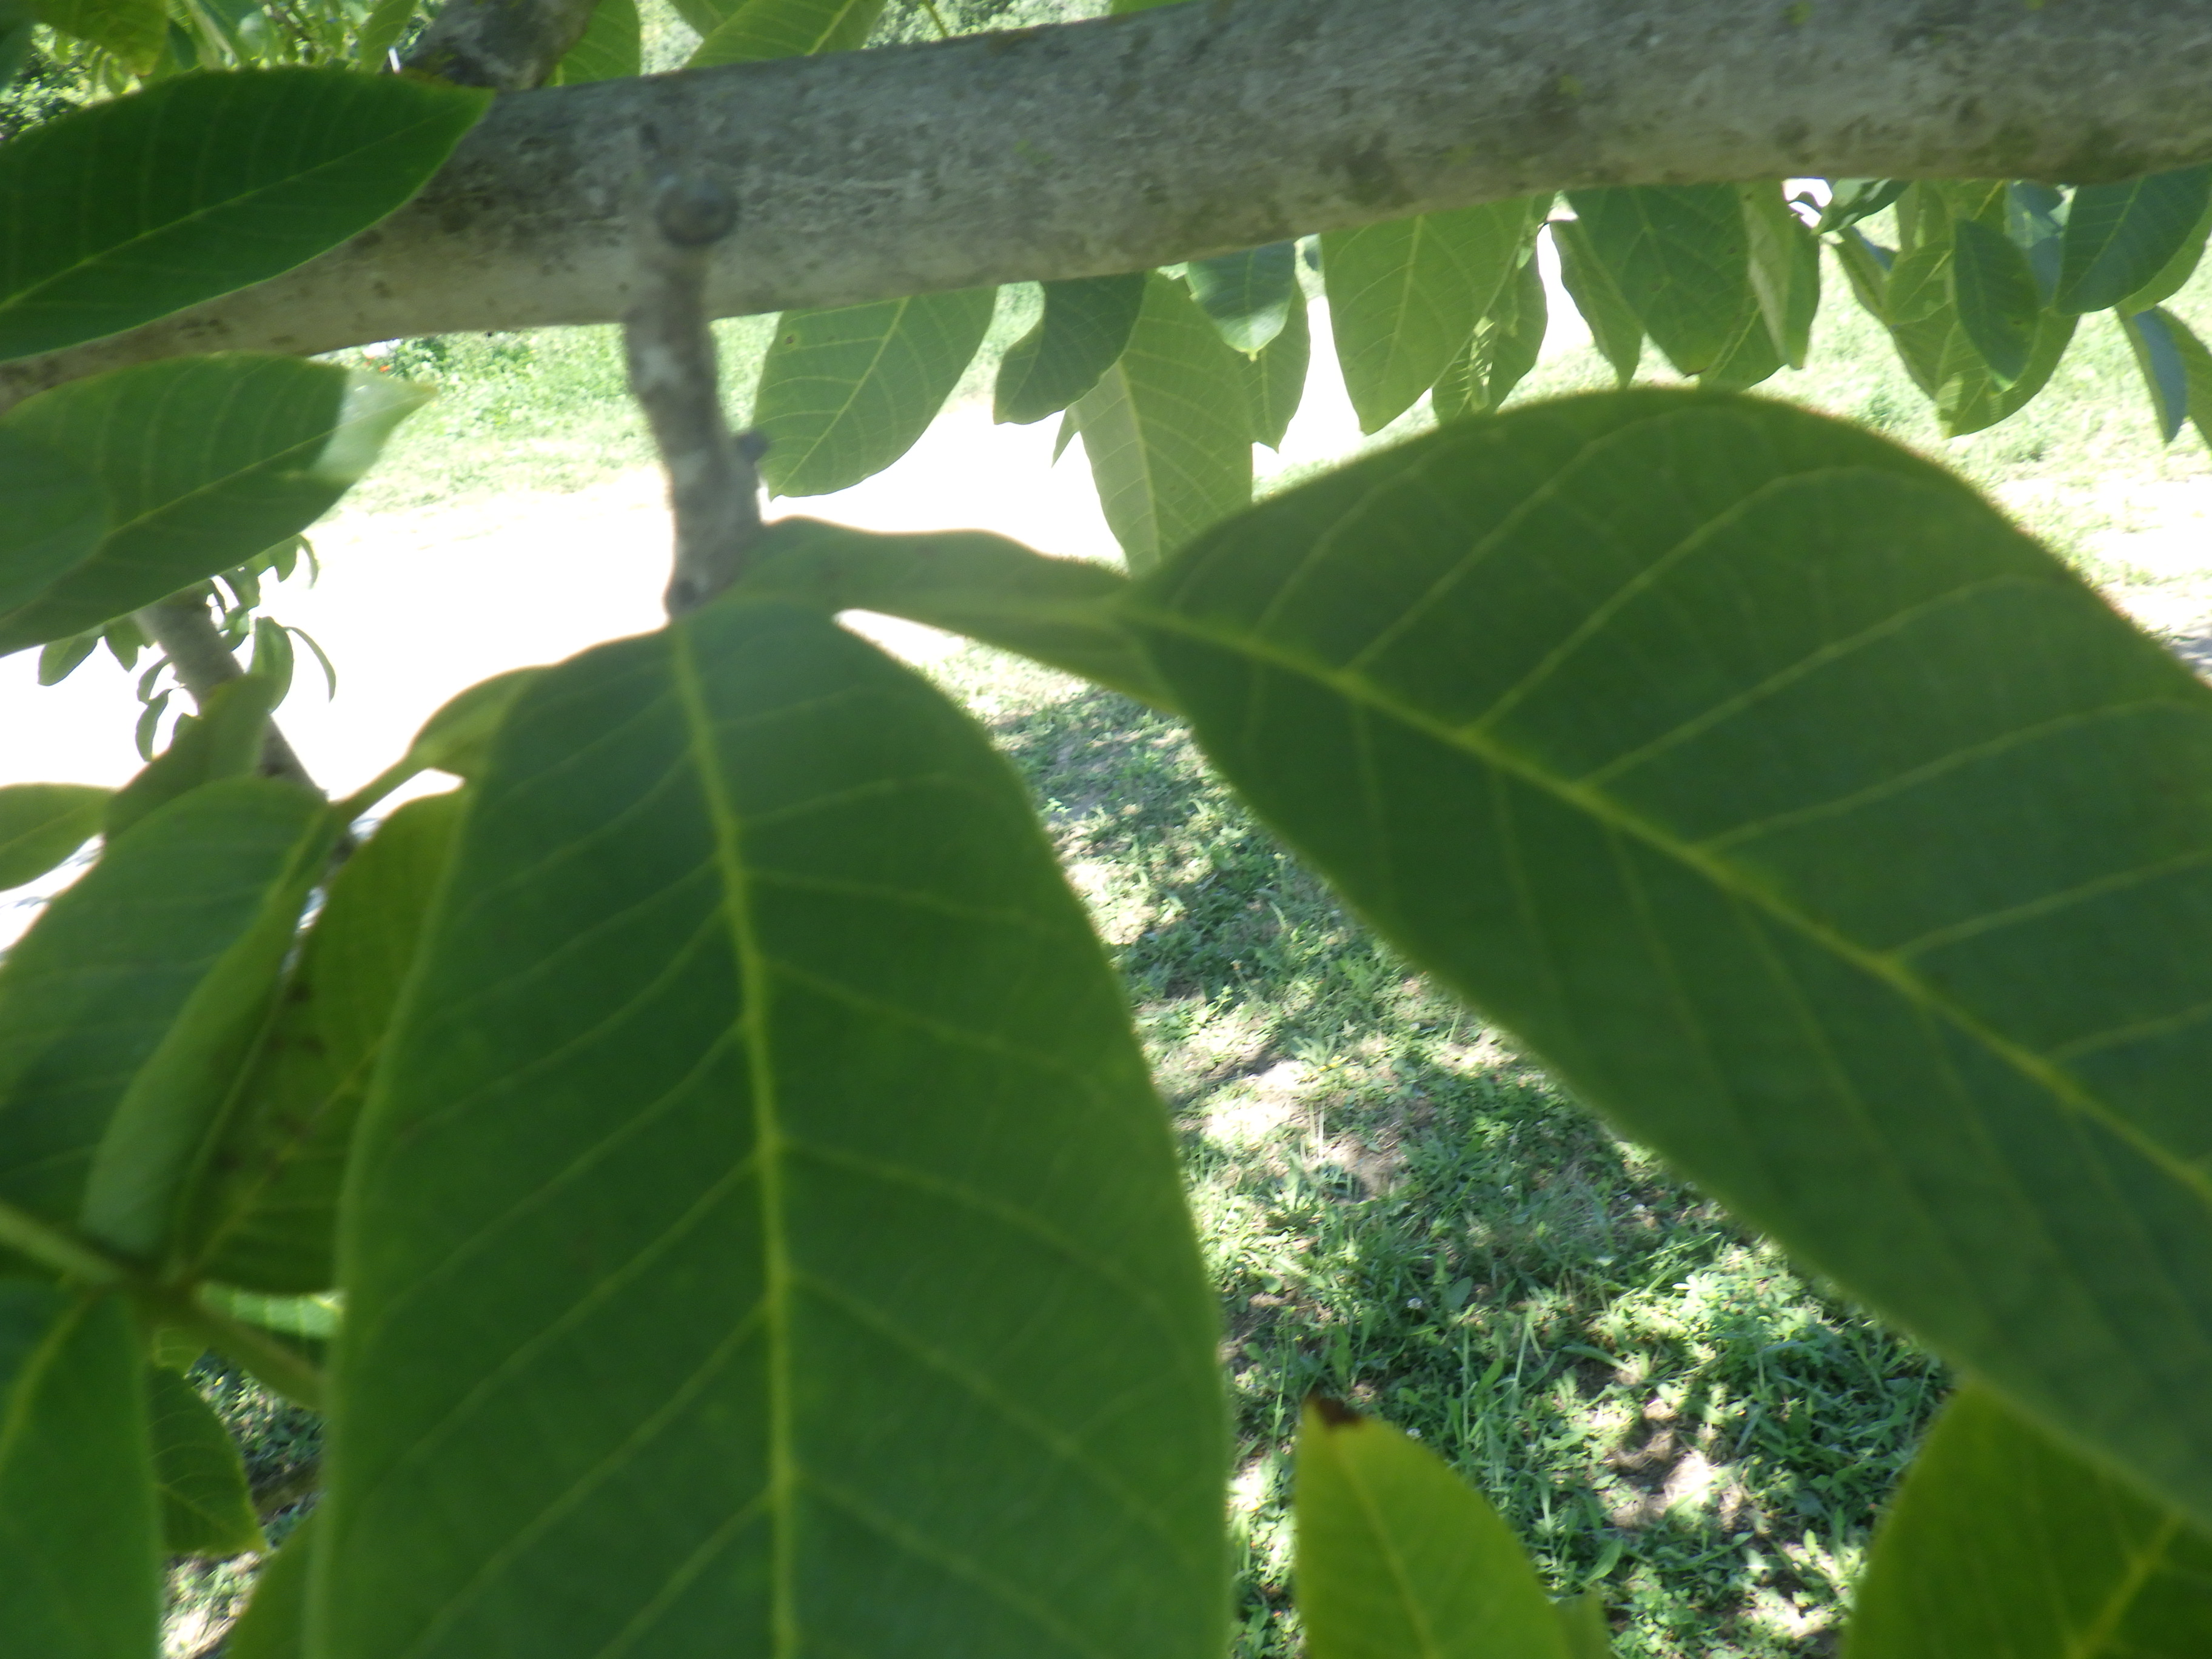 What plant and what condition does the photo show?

walnut, anthracnose
